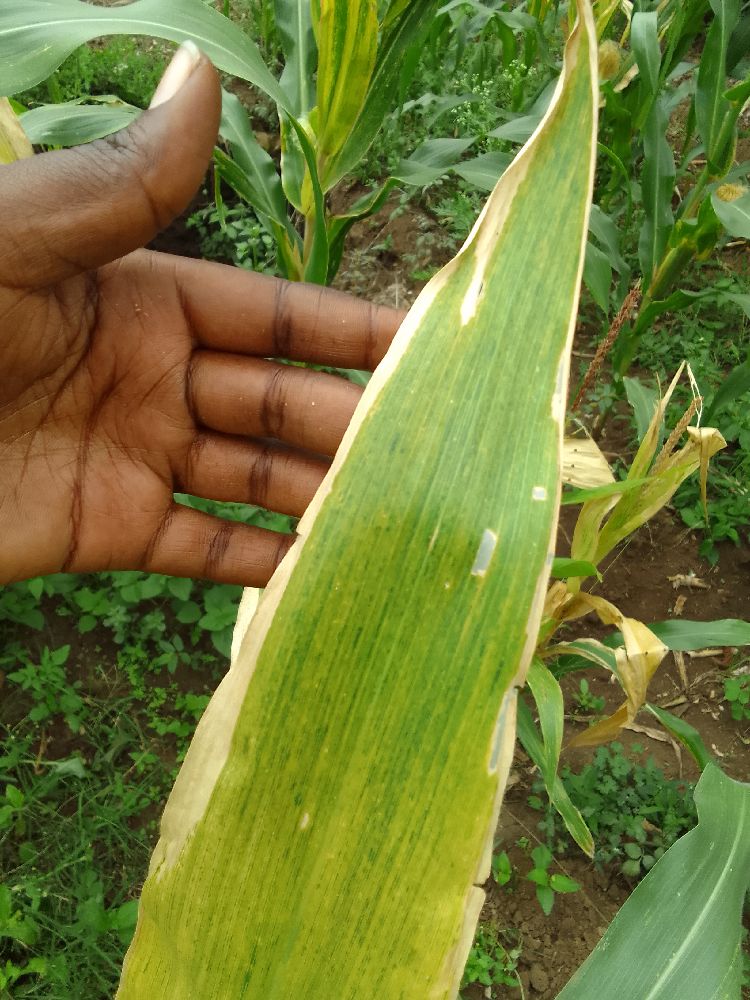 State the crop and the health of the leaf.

maize, maize lethal necrosis
